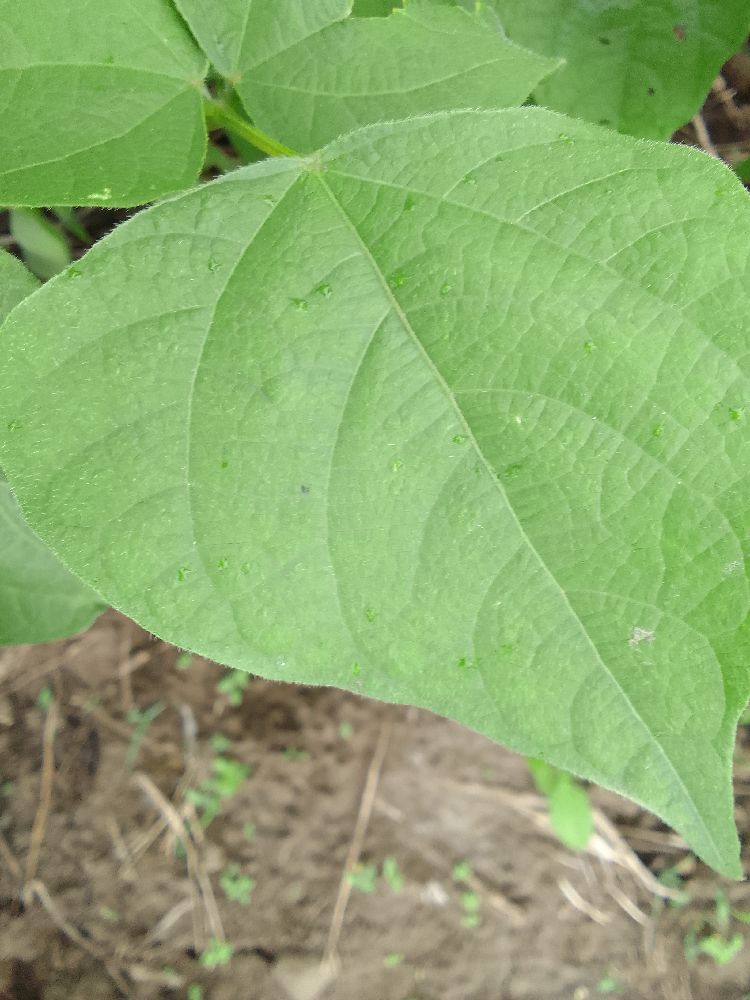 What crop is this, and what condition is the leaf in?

common bean, healthy
